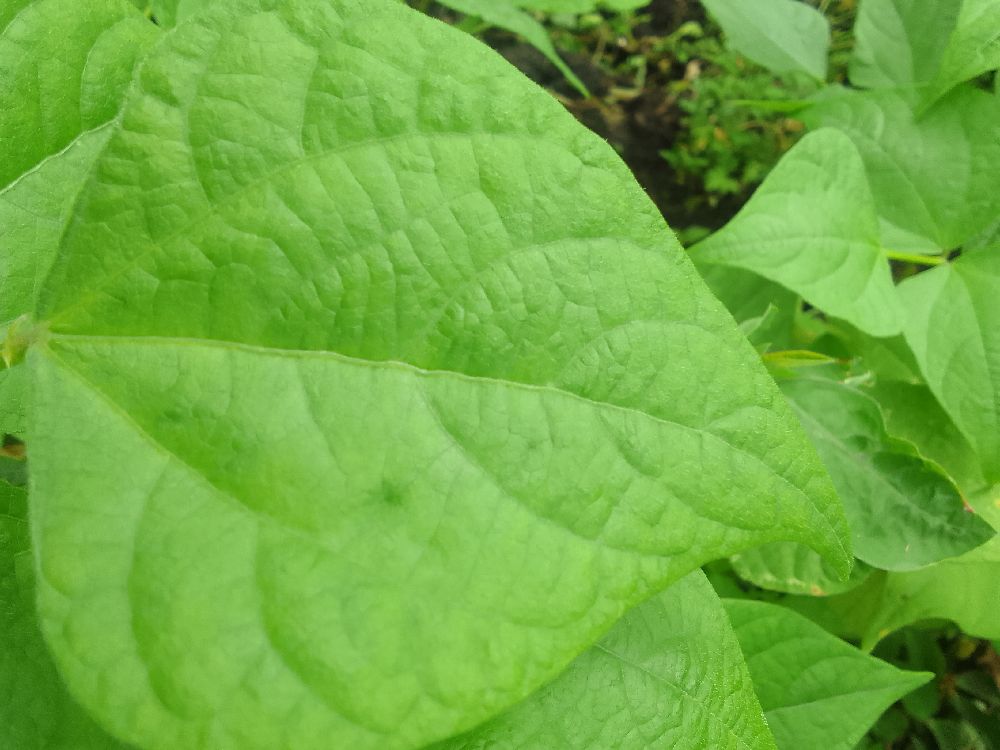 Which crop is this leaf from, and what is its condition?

common bean, healthy
